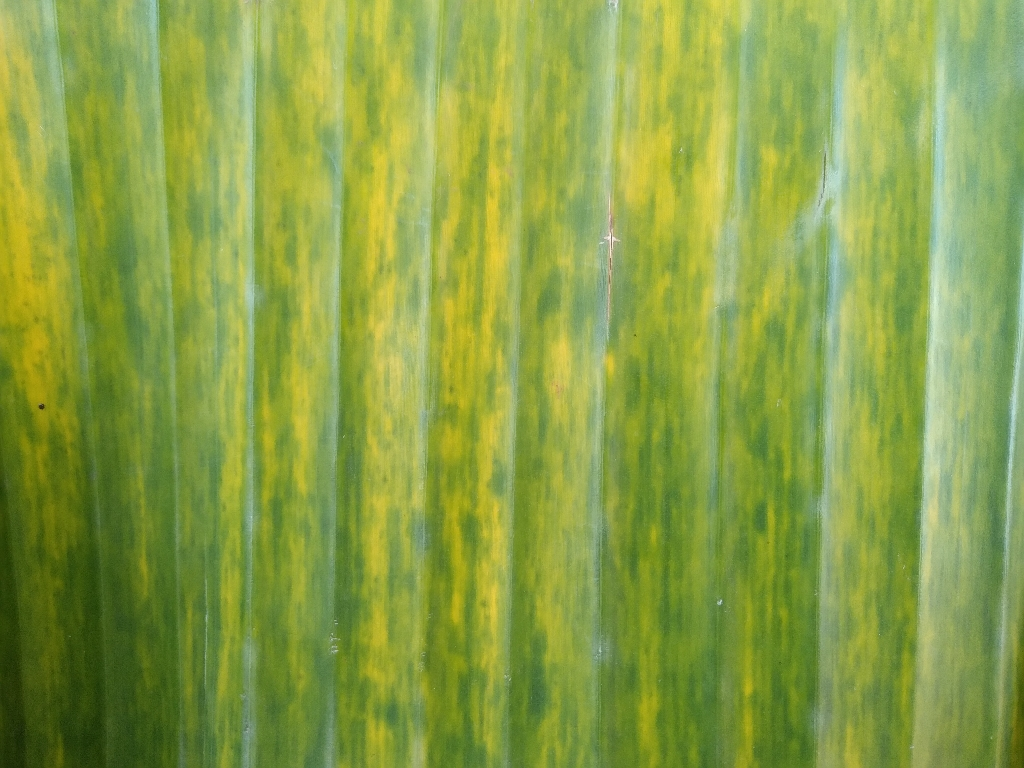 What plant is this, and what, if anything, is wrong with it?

banana, fusarium wilt race 1
